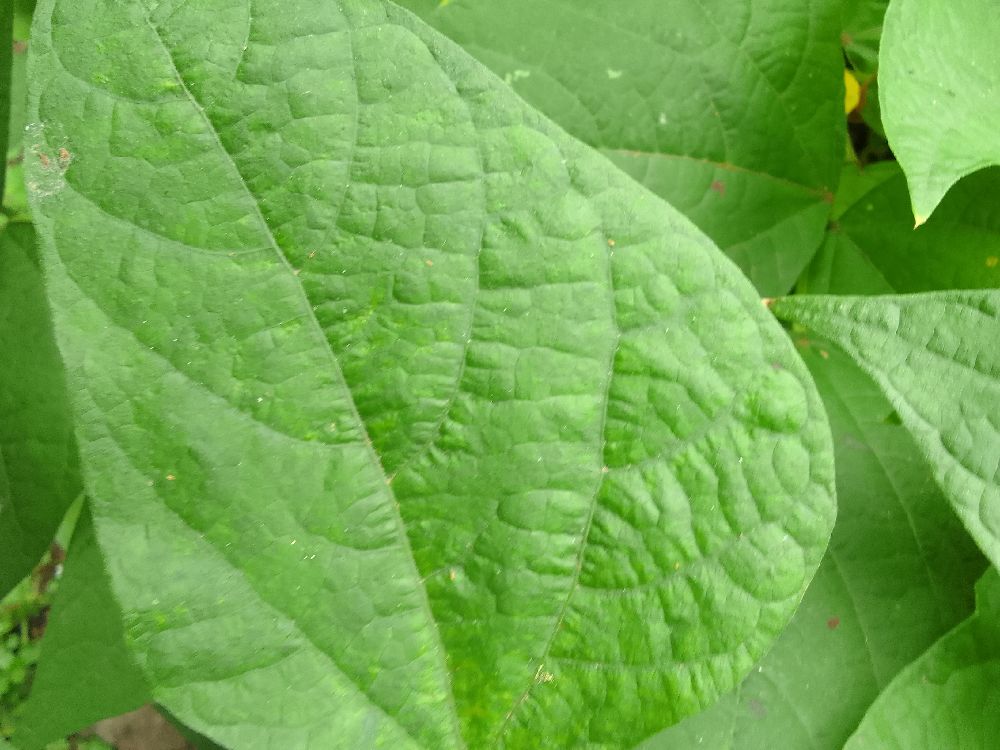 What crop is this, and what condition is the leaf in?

common bean, healthy
